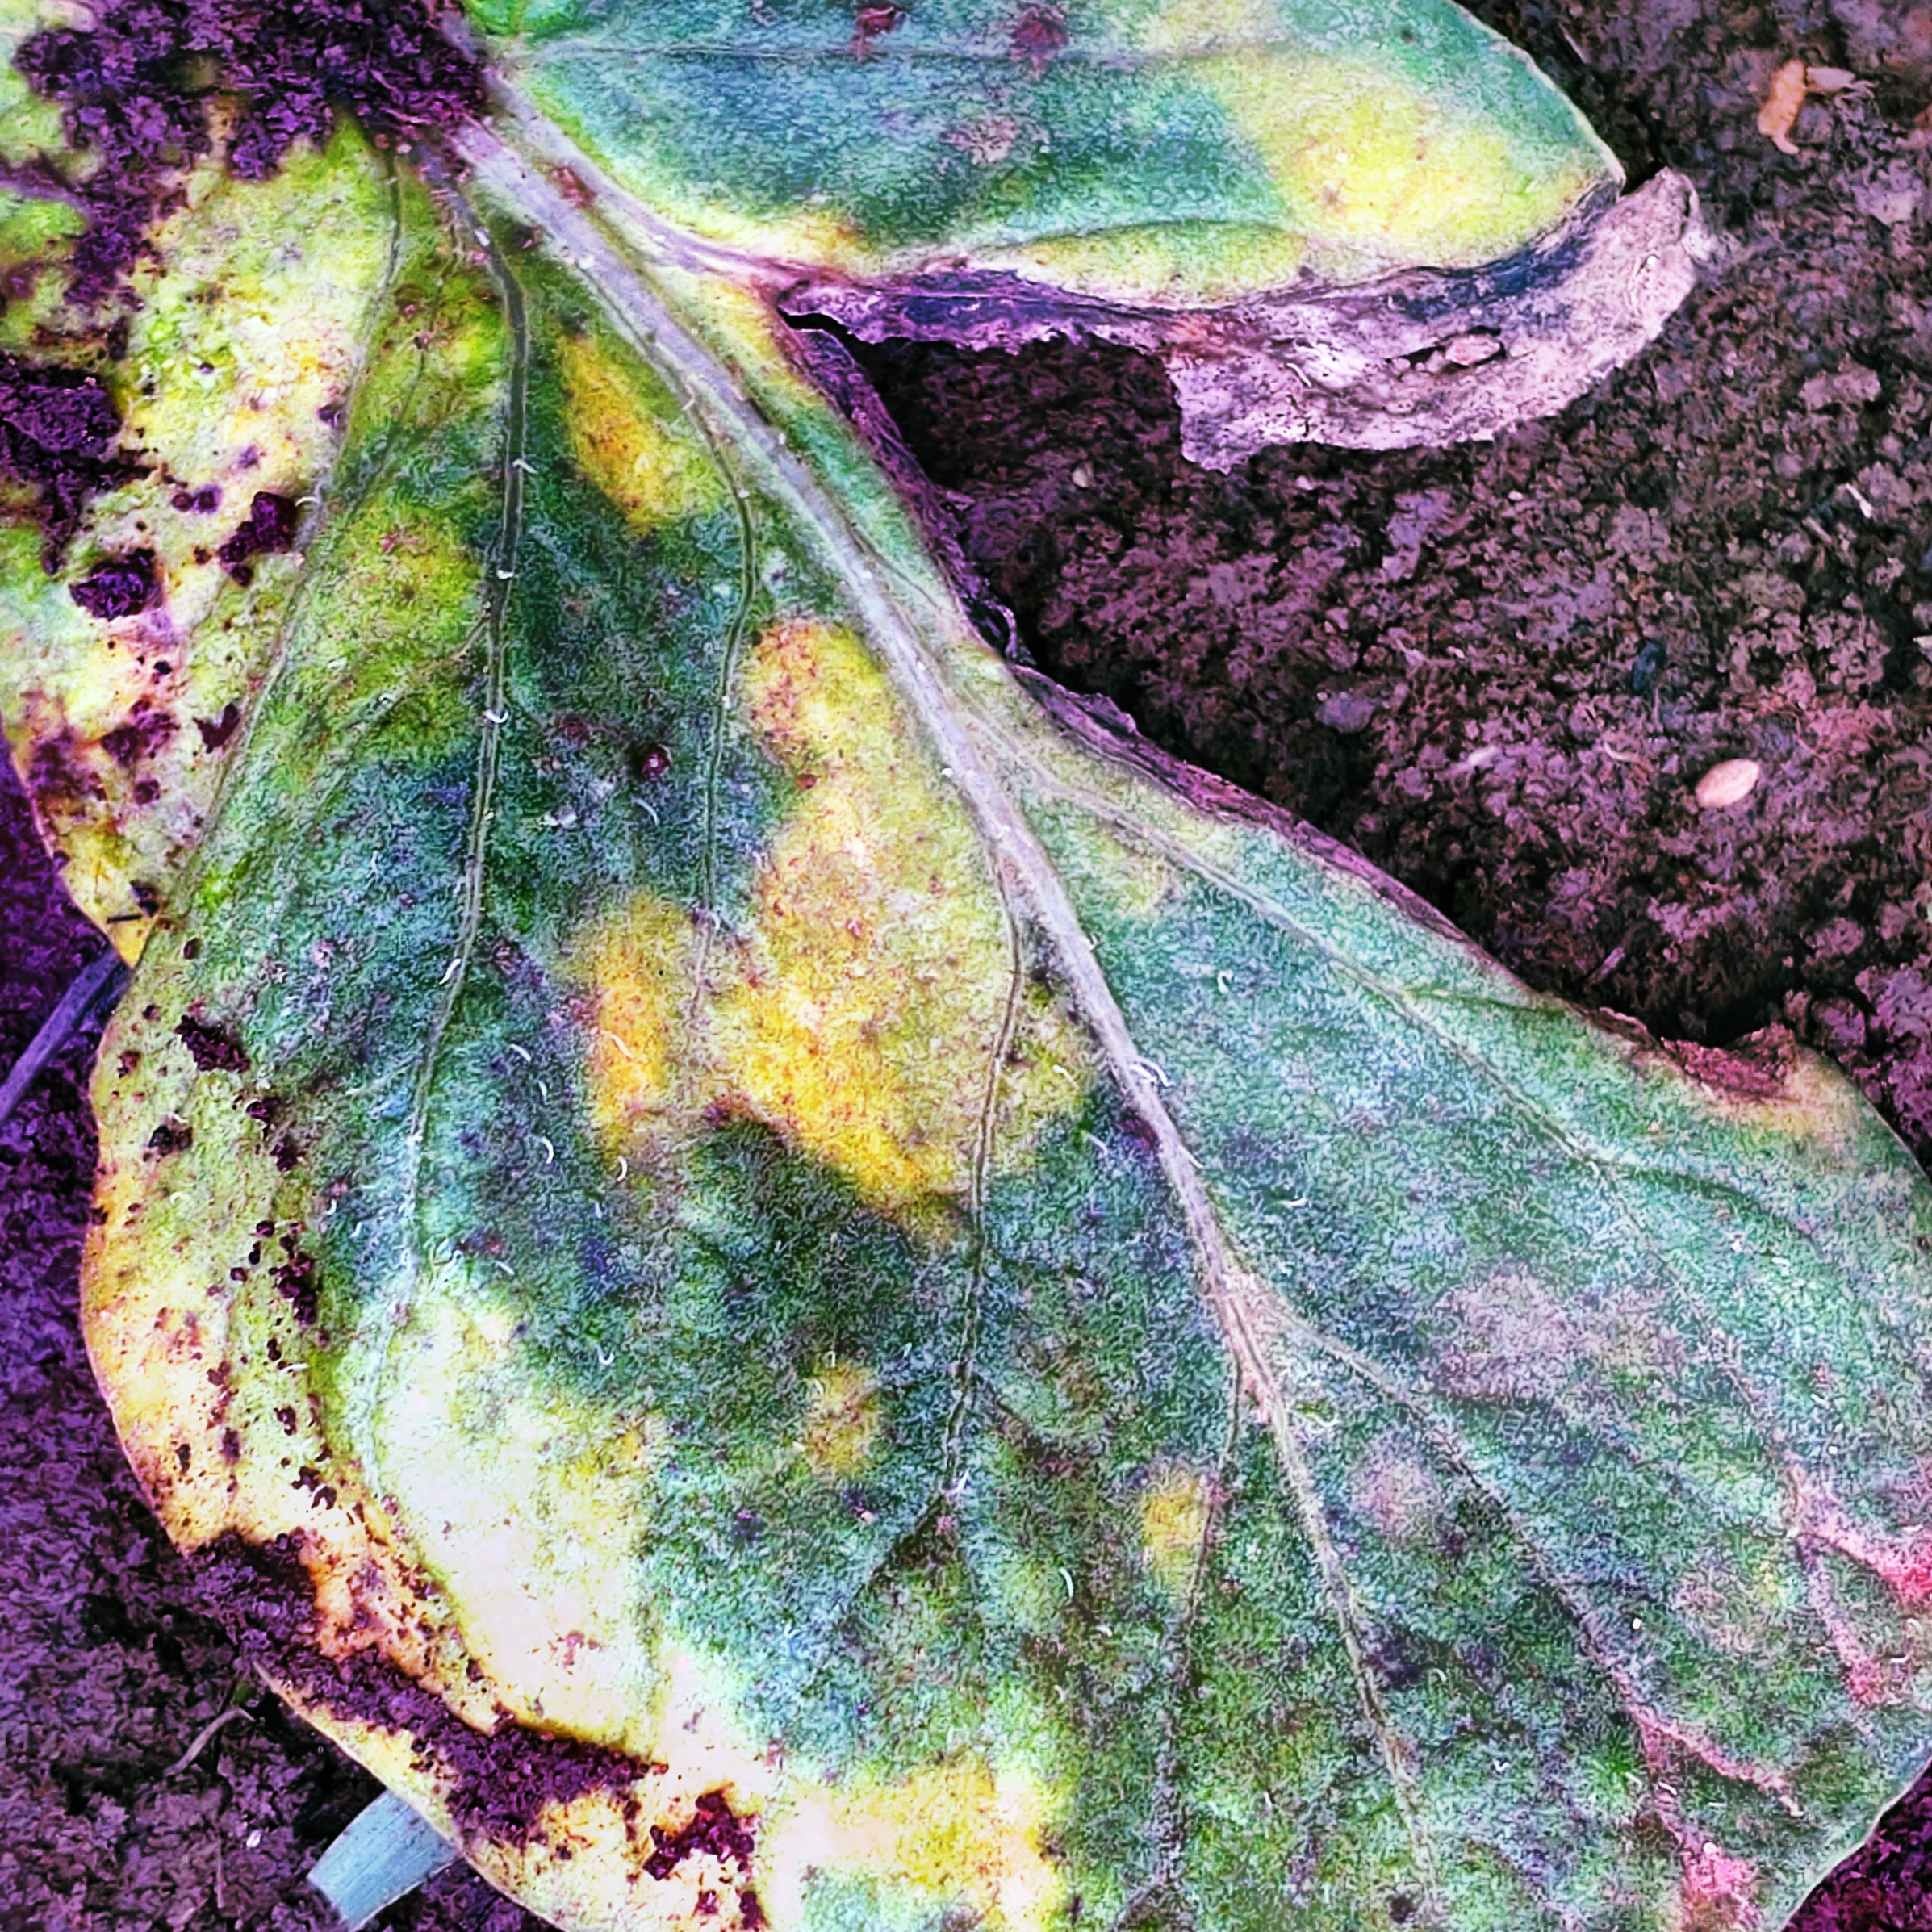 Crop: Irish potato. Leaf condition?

late blight
